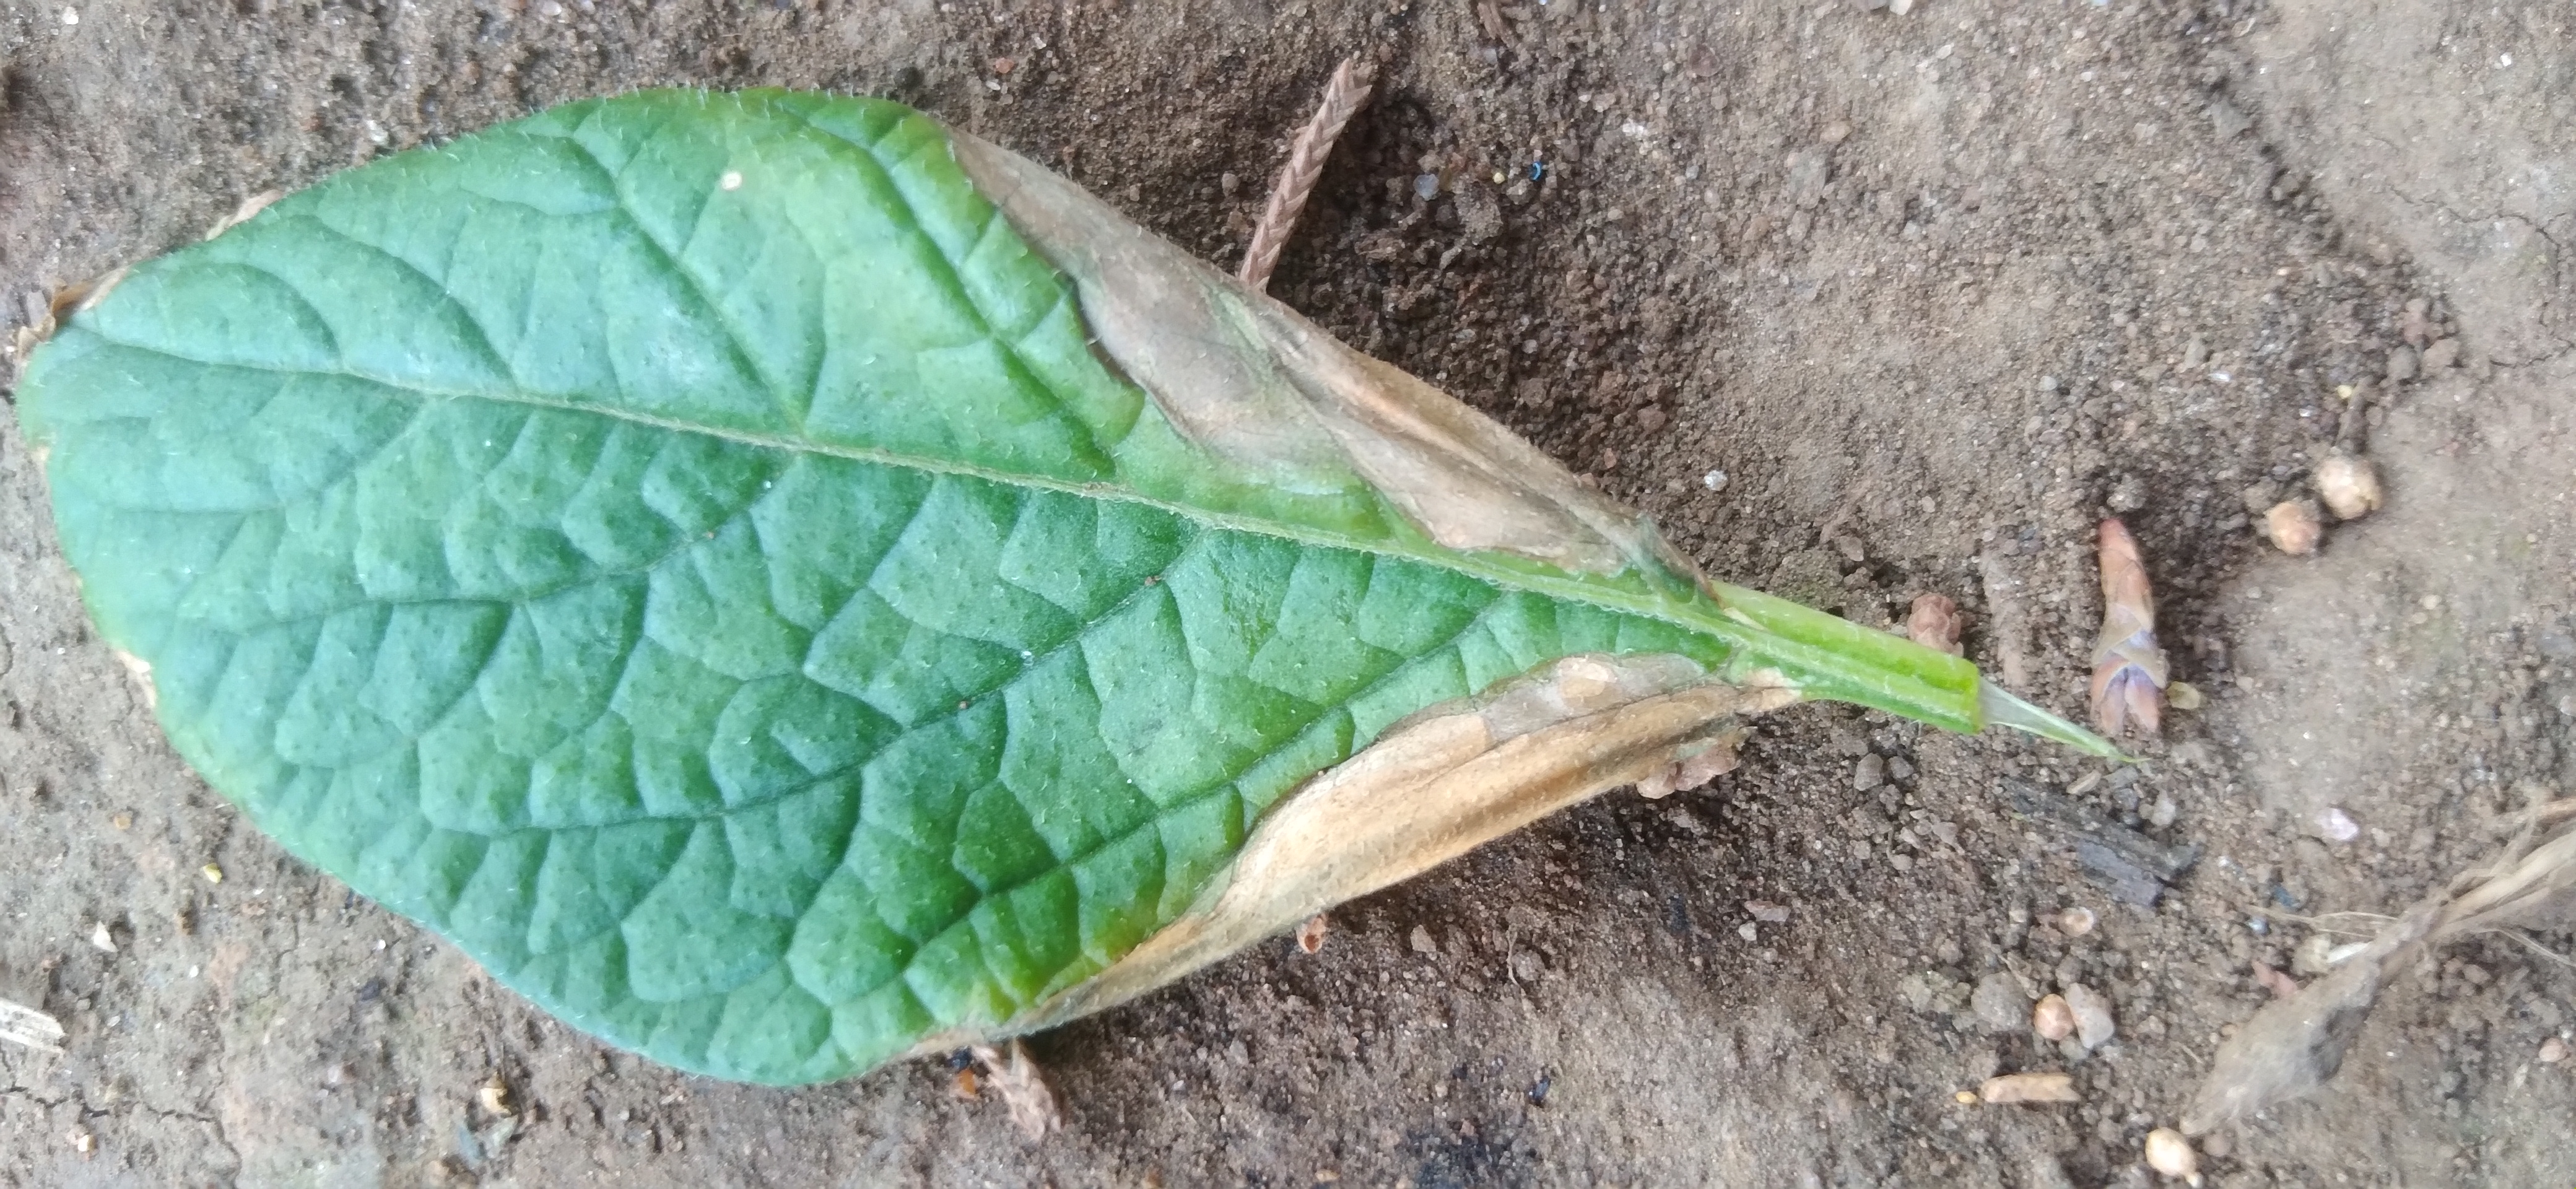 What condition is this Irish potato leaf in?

early blight
